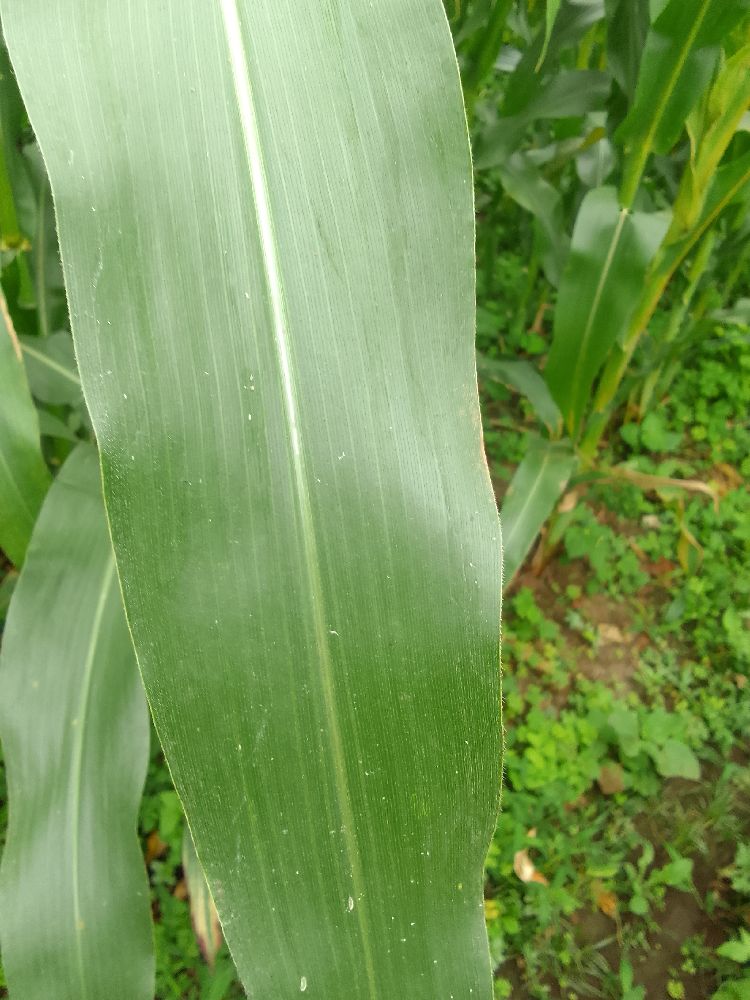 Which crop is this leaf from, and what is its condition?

maize, healthy
